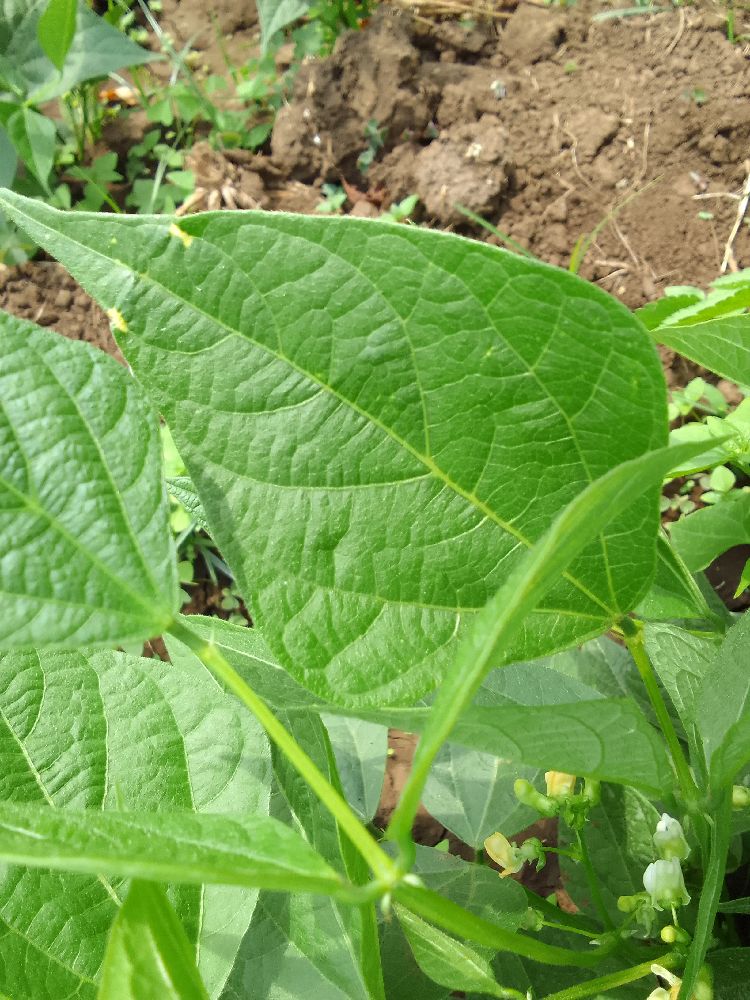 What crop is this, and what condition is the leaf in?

common bean, healthy
